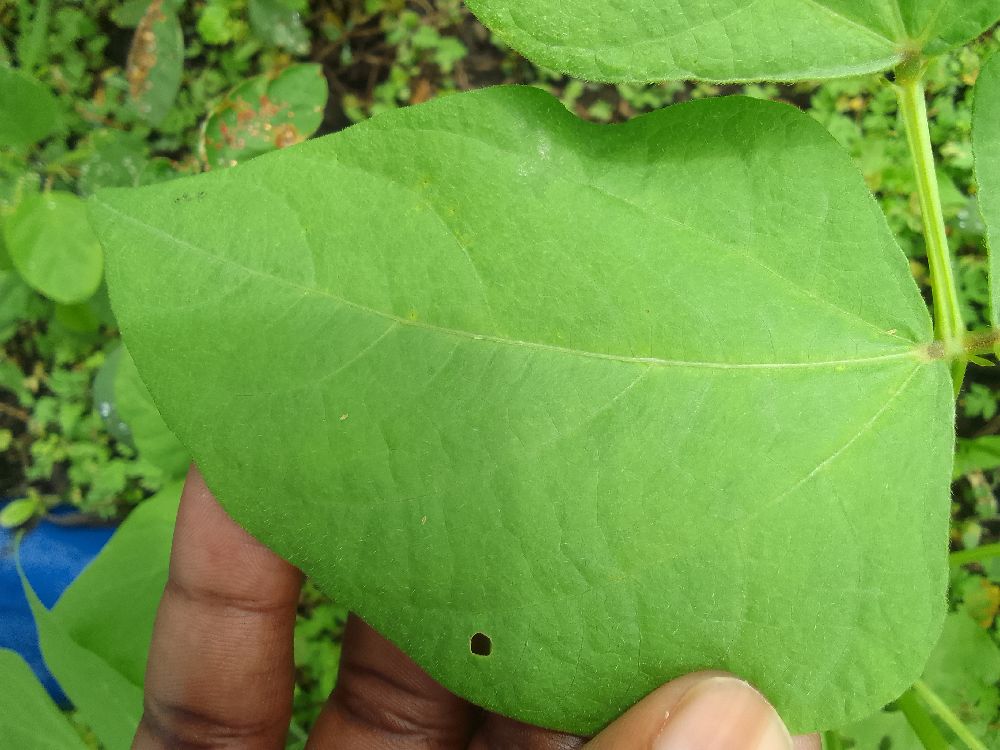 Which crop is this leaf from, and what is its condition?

common bean, healthy
